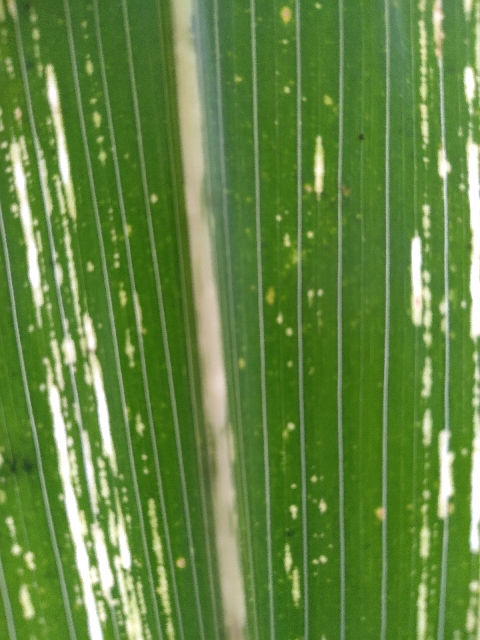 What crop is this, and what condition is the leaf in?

maize, maize streak virus
